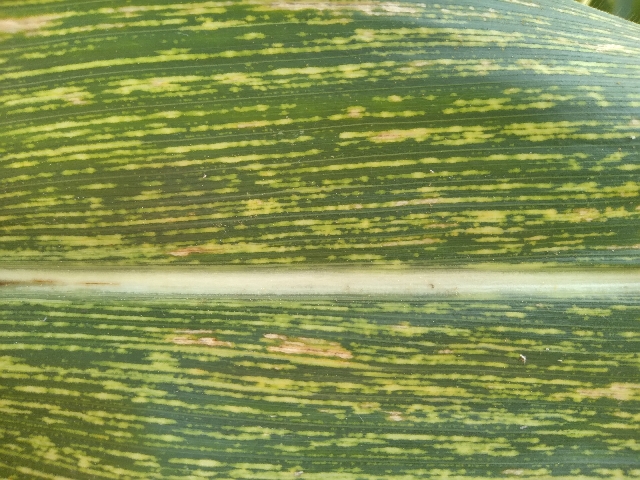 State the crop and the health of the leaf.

maize, maize streak virus
